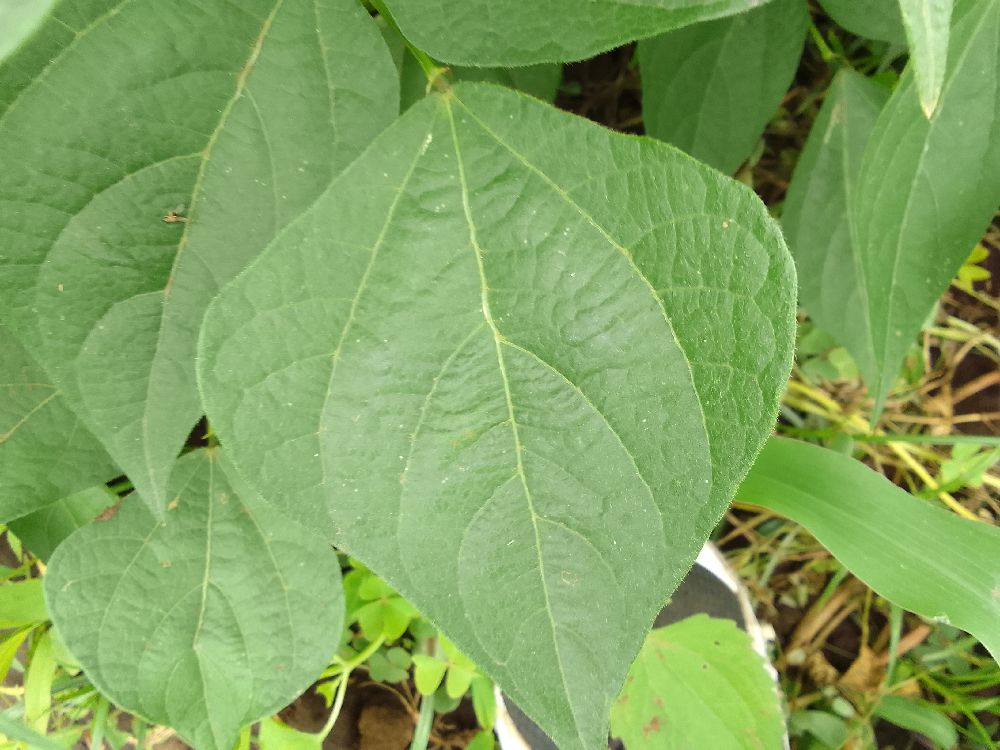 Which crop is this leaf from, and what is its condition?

common bean, healthy
